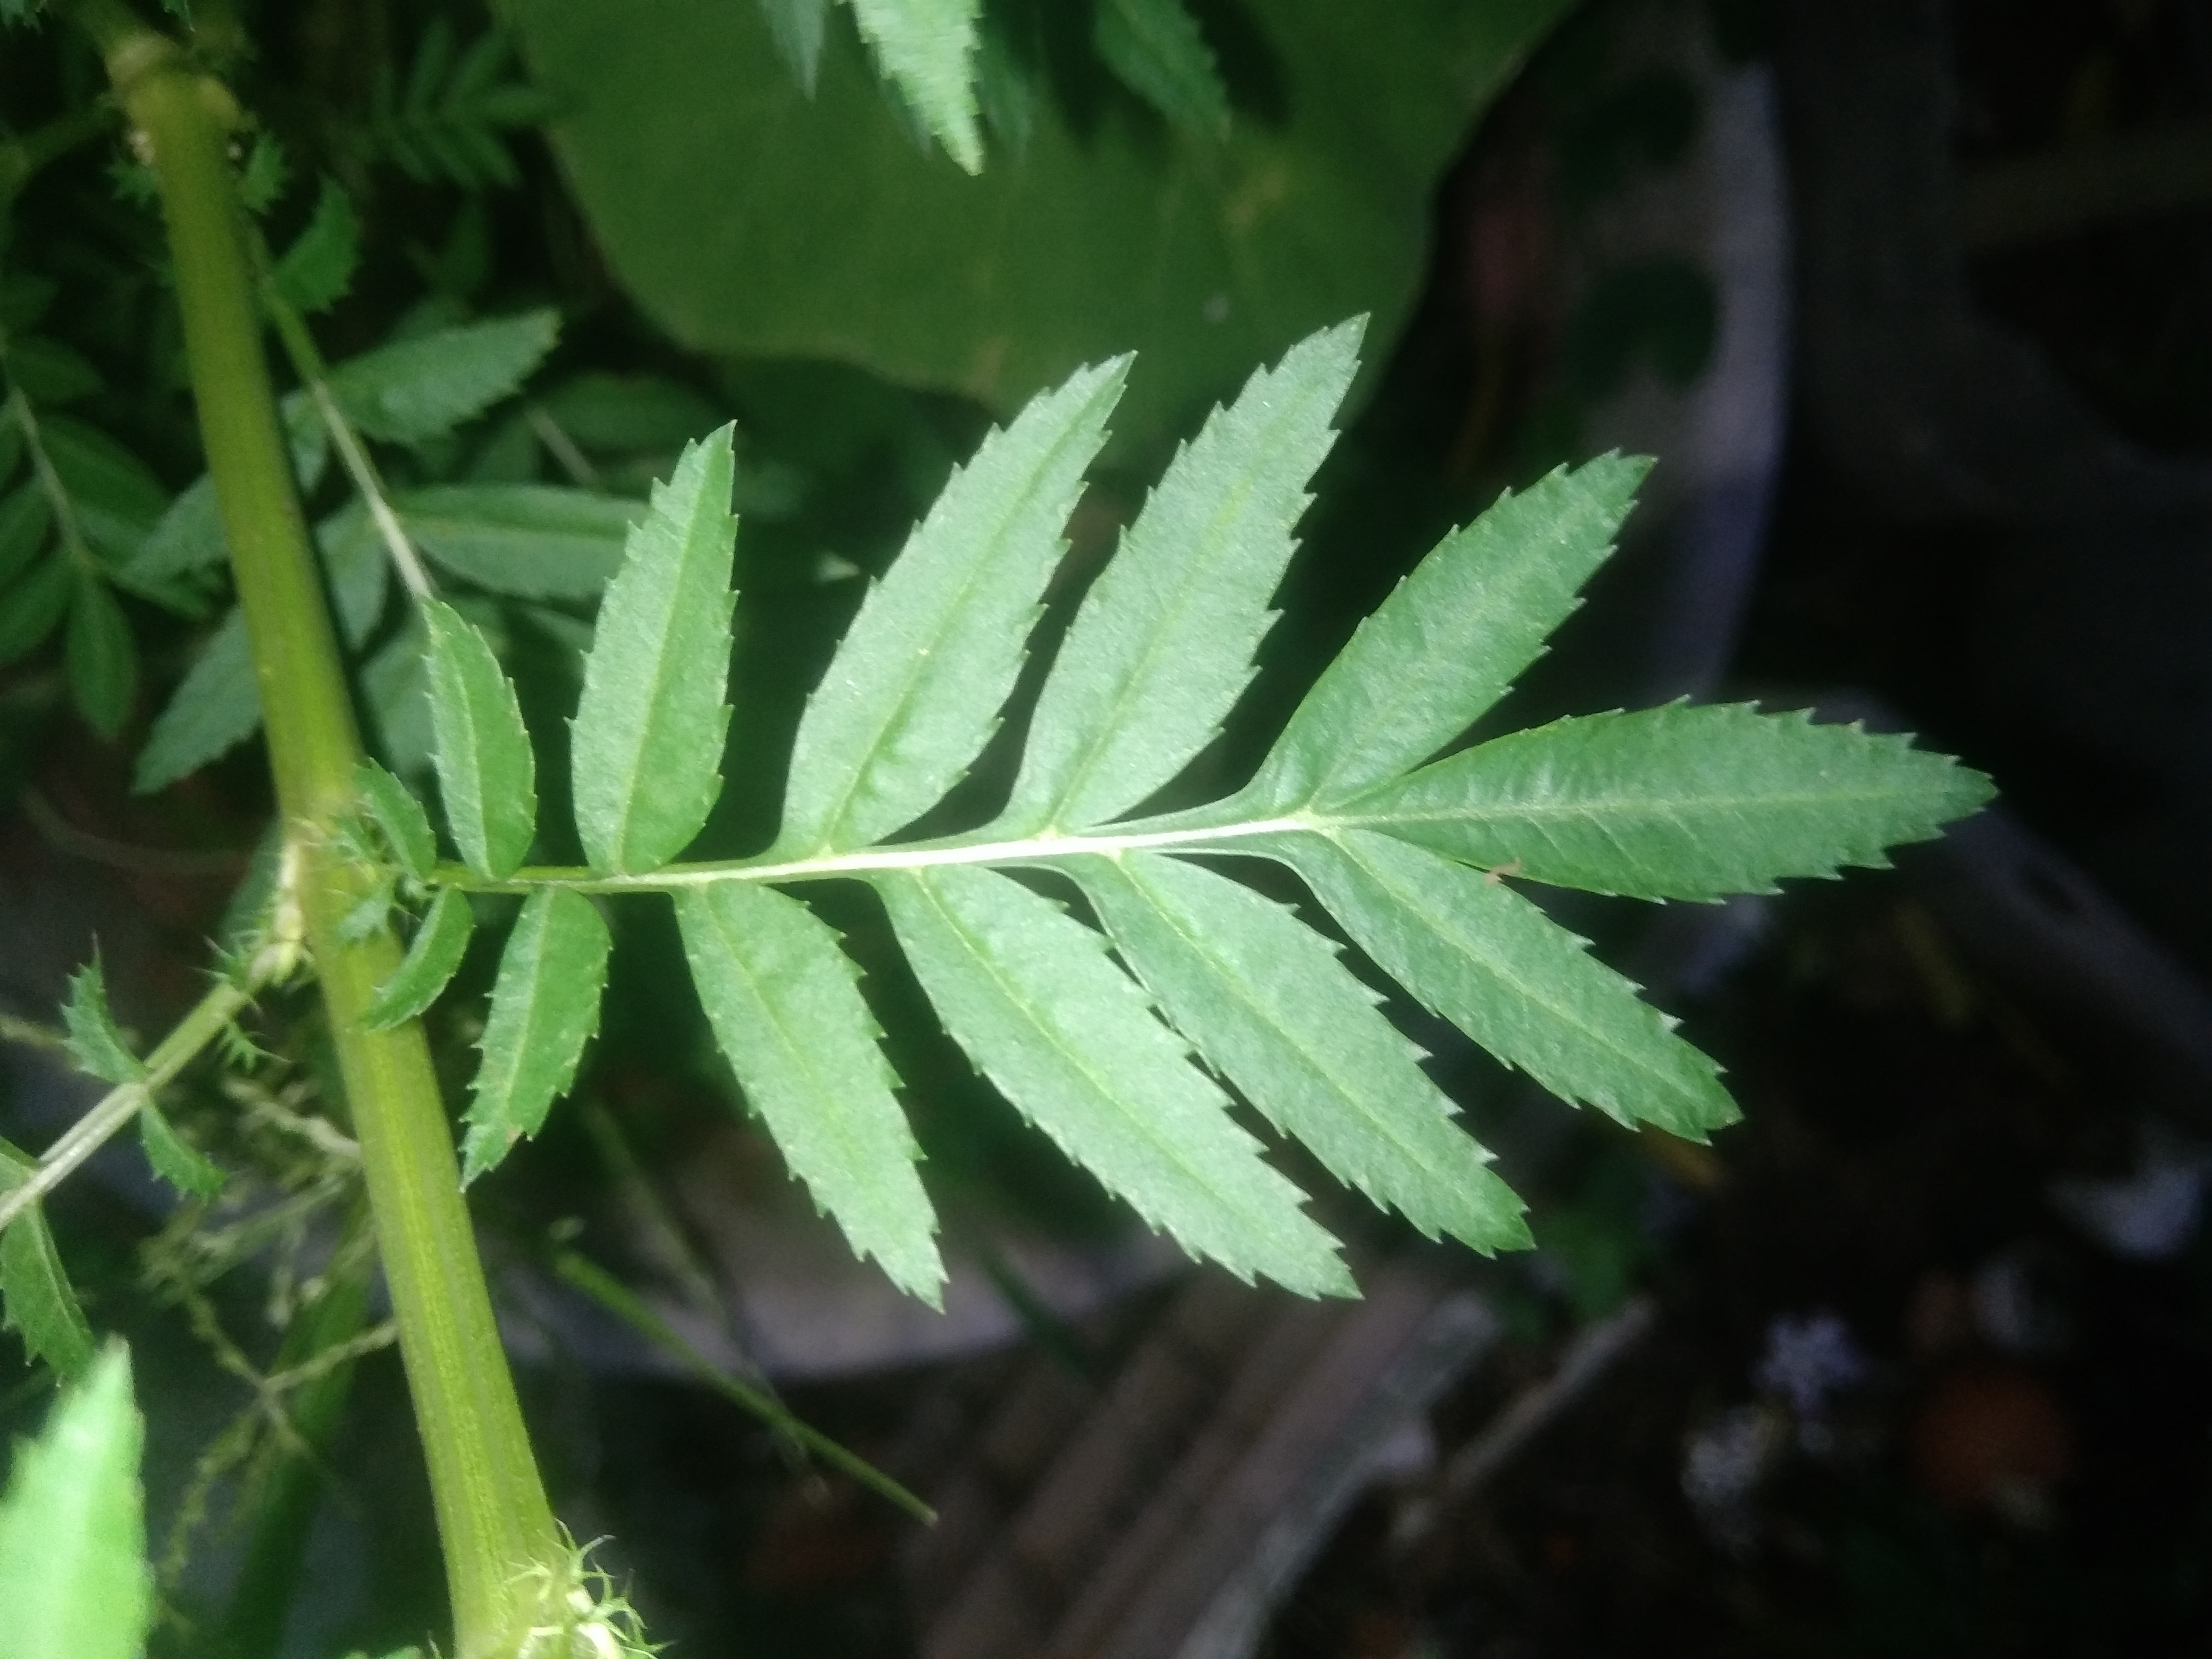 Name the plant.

marigold
